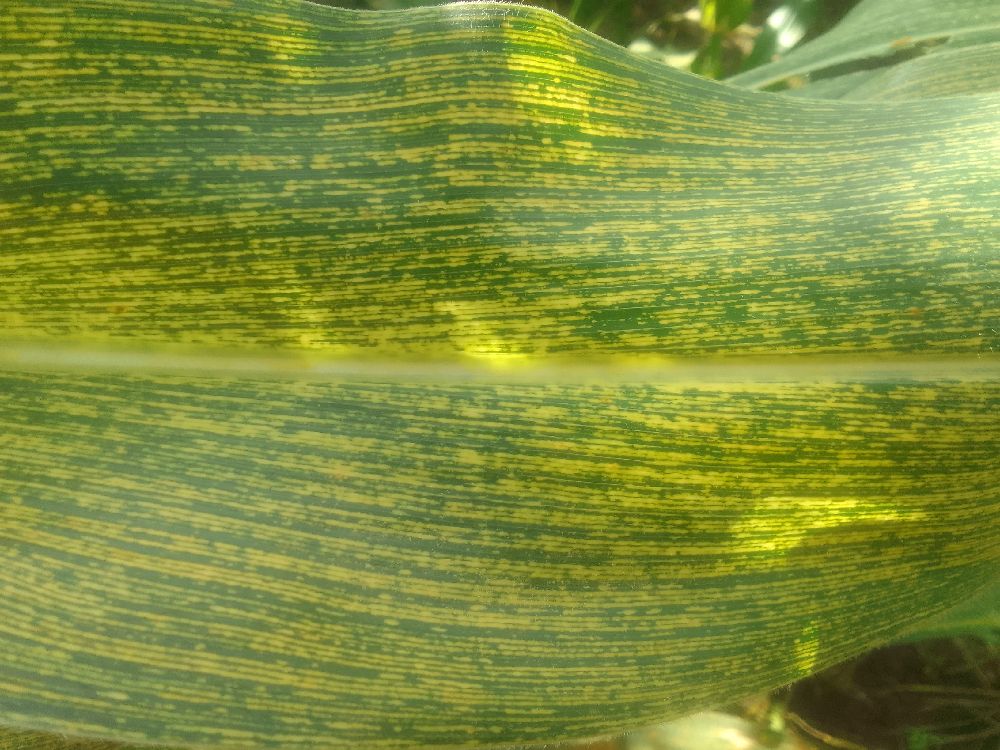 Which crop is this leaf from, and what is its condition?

maize, maize streak virus
